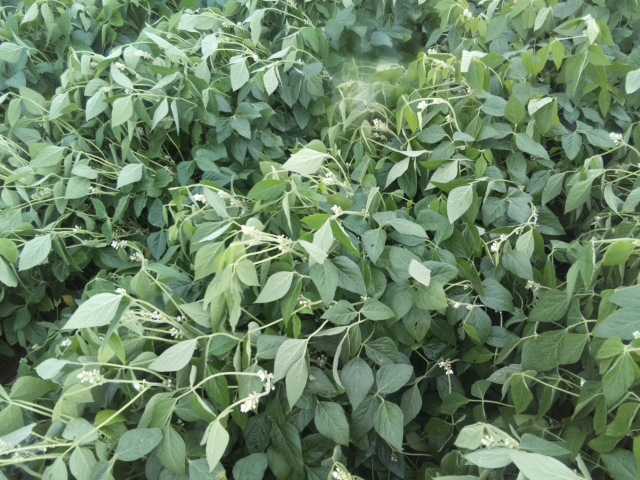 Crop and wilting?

soybean, slight leaflet or petiole turgor loss in upper canopy
